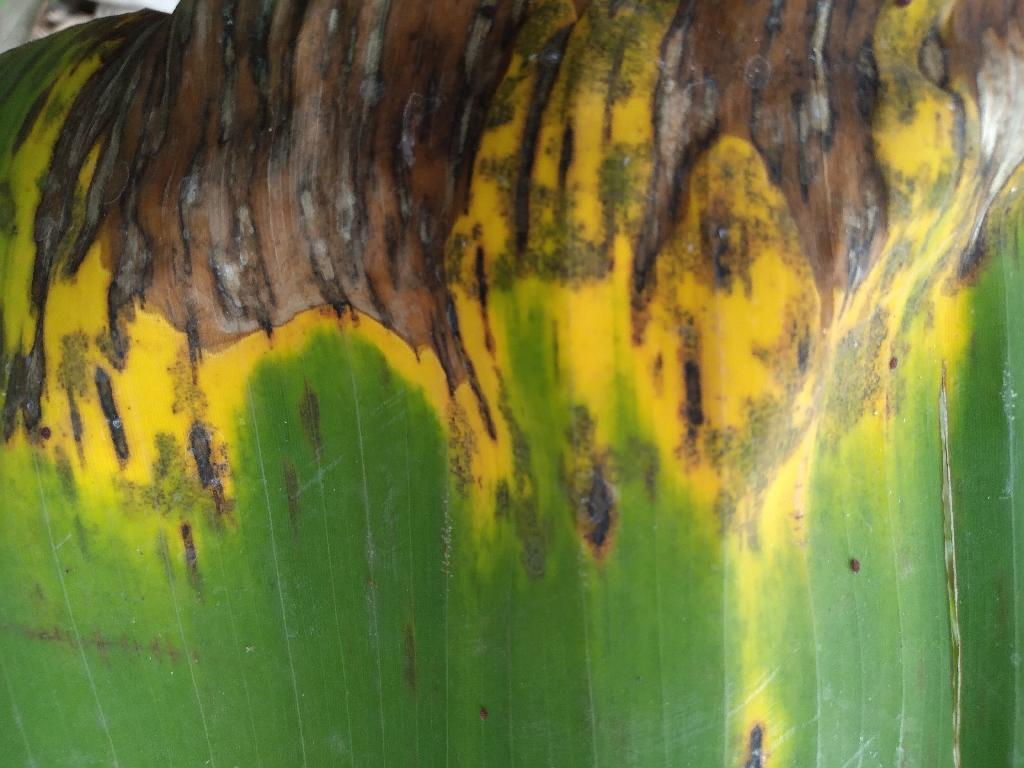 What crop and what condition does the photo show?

banana, black sigatoka
